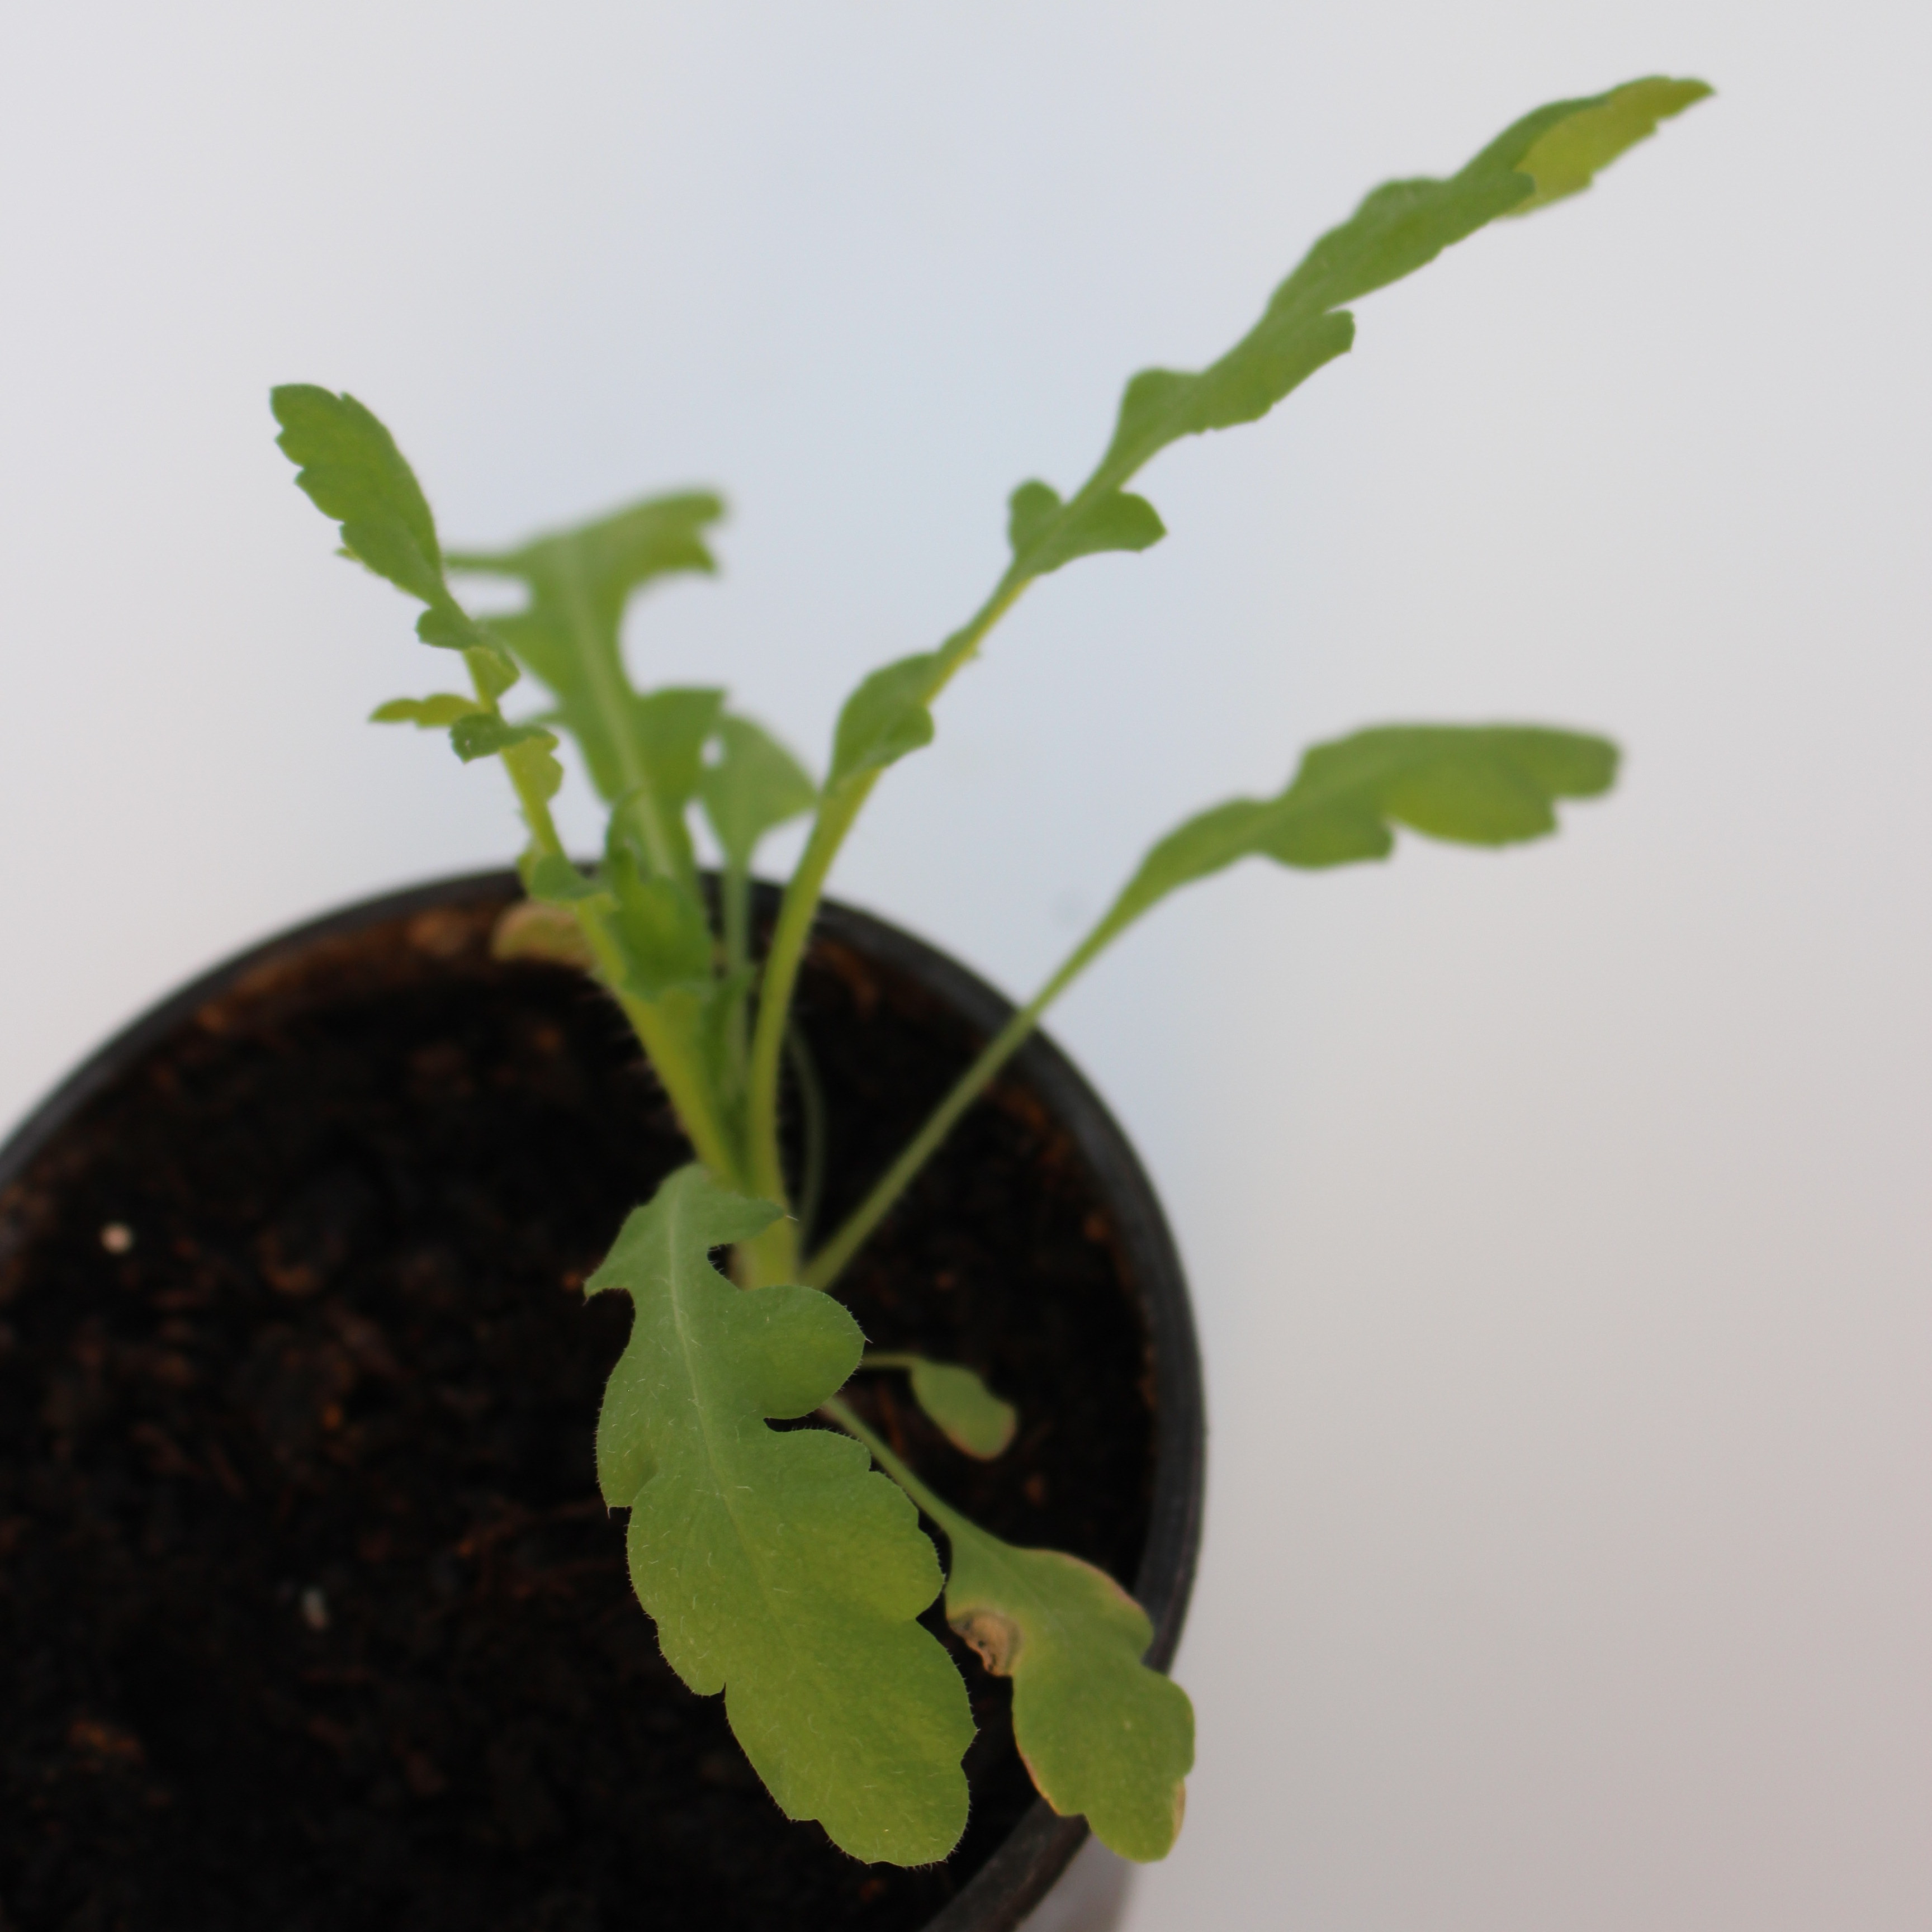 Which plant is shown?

Papaver rhoeas
